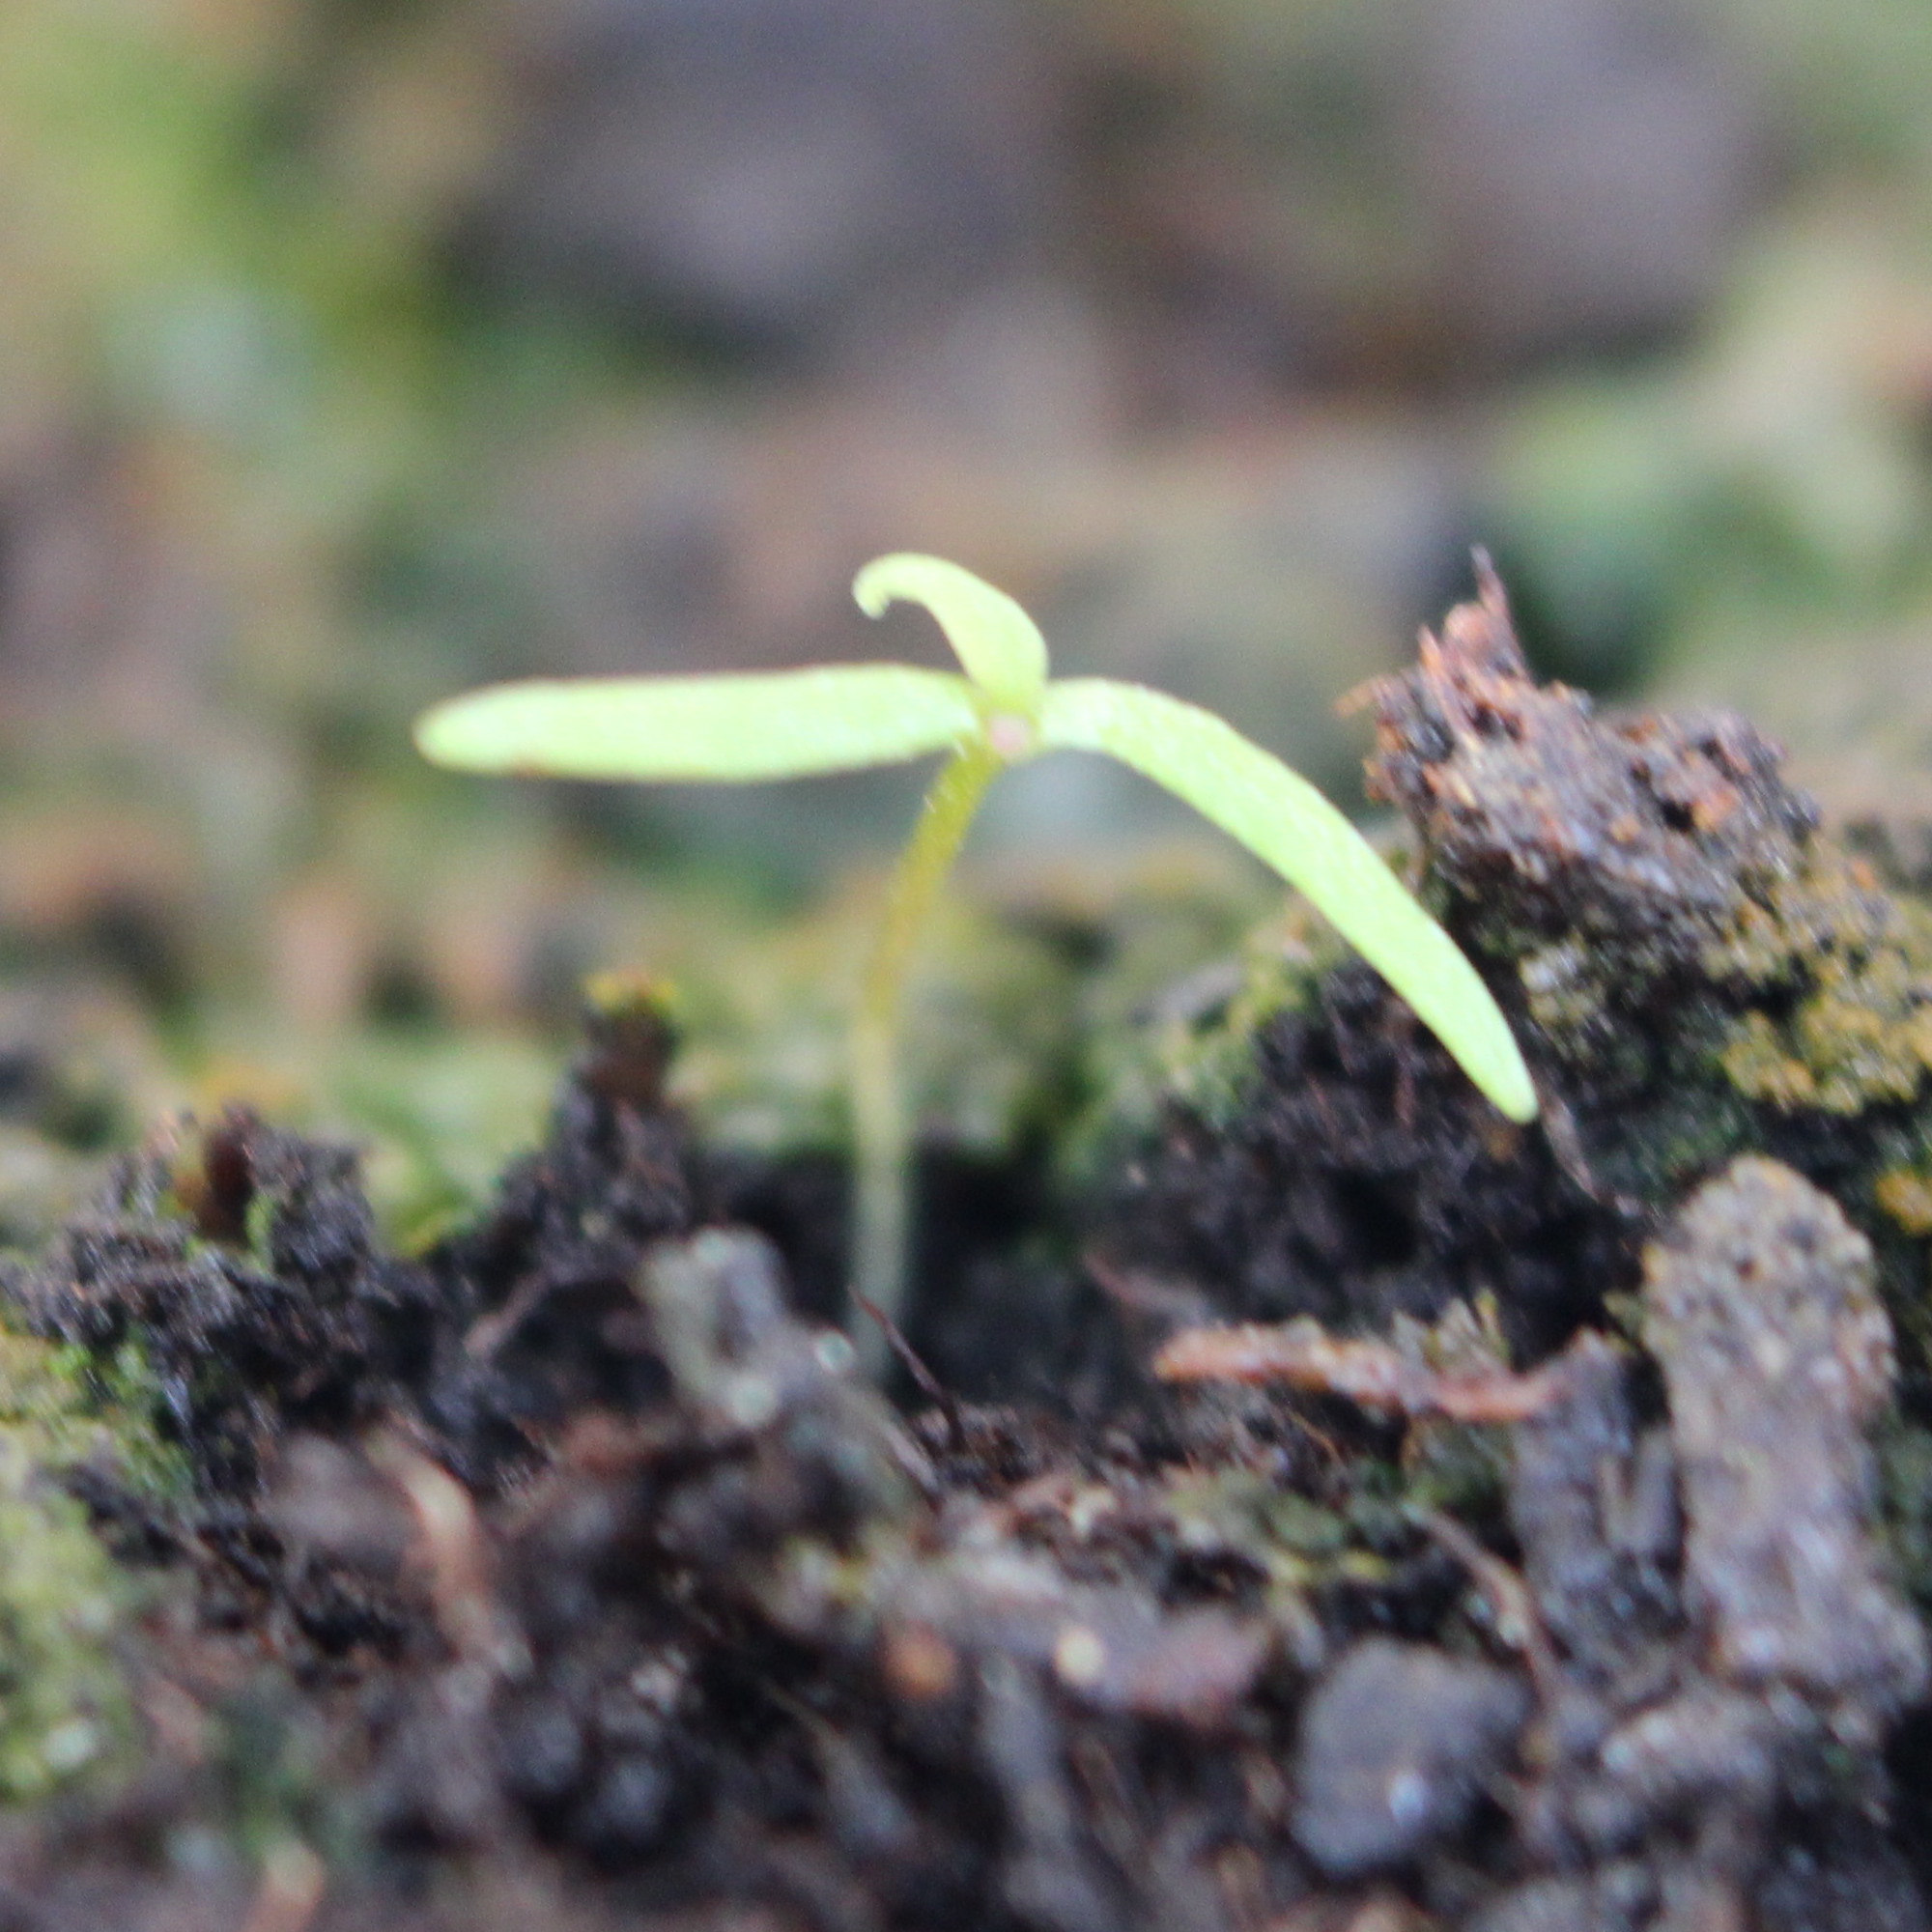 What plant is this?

Papaver rhoeas
